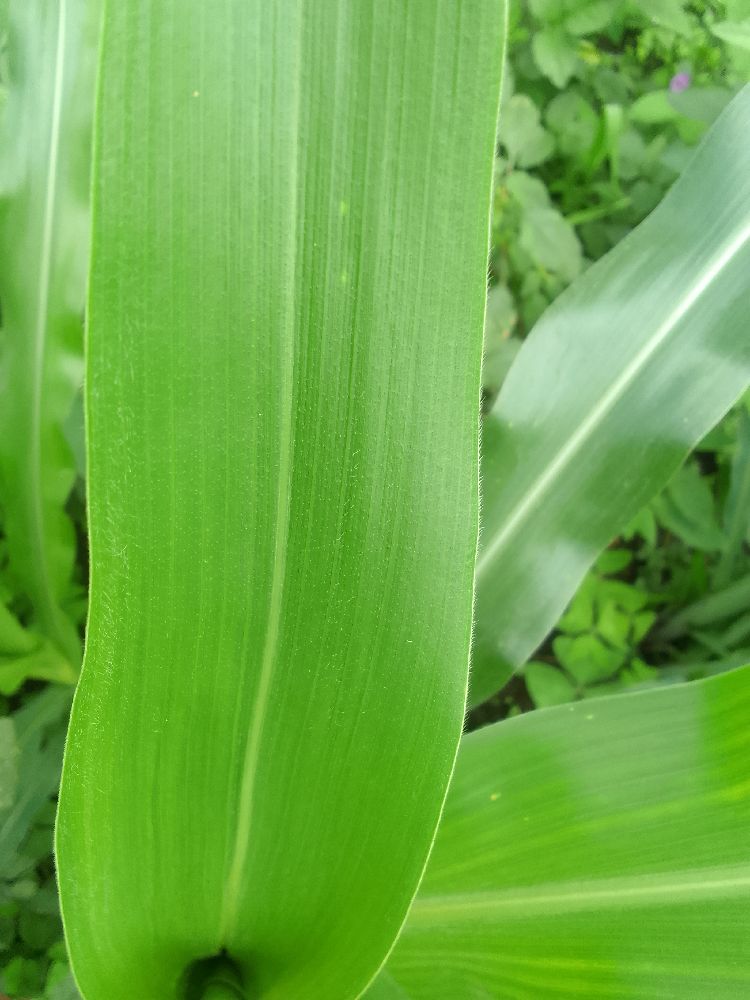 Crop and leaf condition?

maize, healthy
